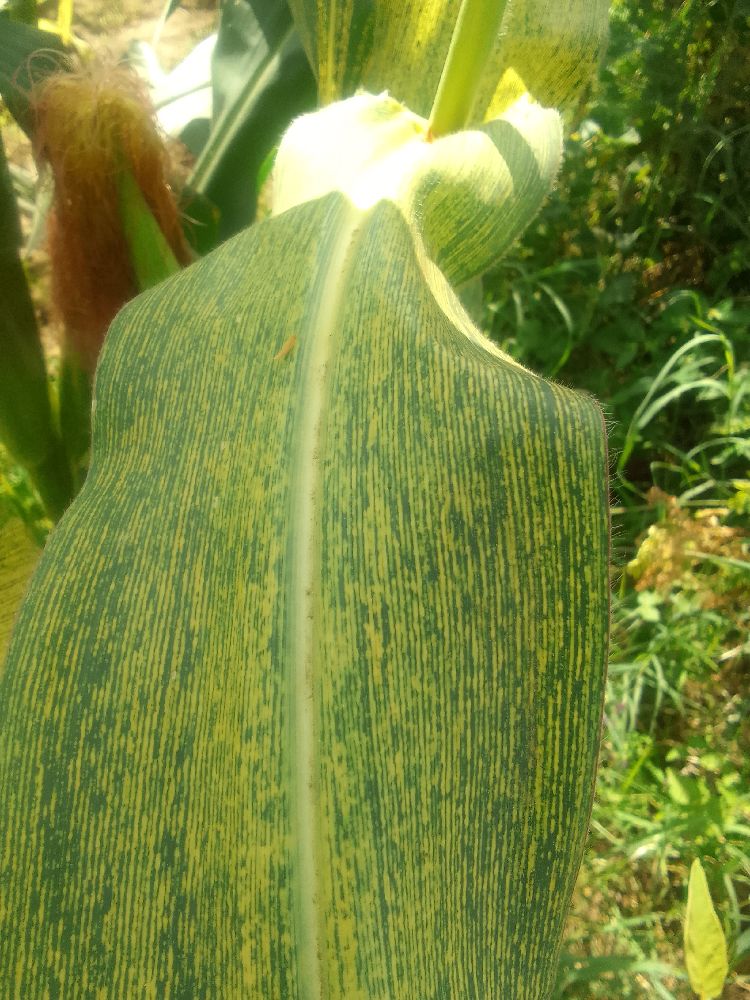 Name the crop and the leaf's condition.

maize, maize streak virus
